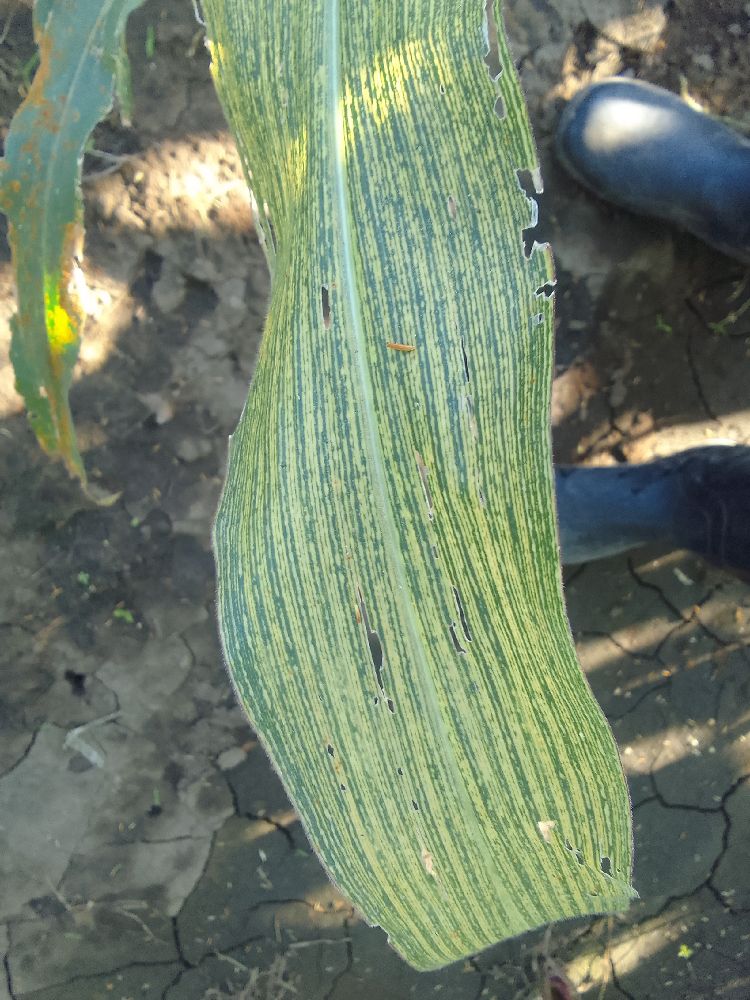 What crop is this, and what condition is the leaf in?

maize, maize streak virus
